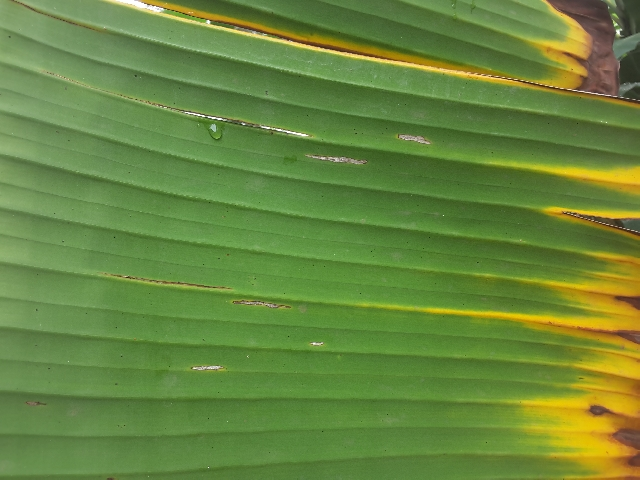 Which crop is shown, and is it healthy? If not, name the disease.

banana, fusarium wilt race 1
